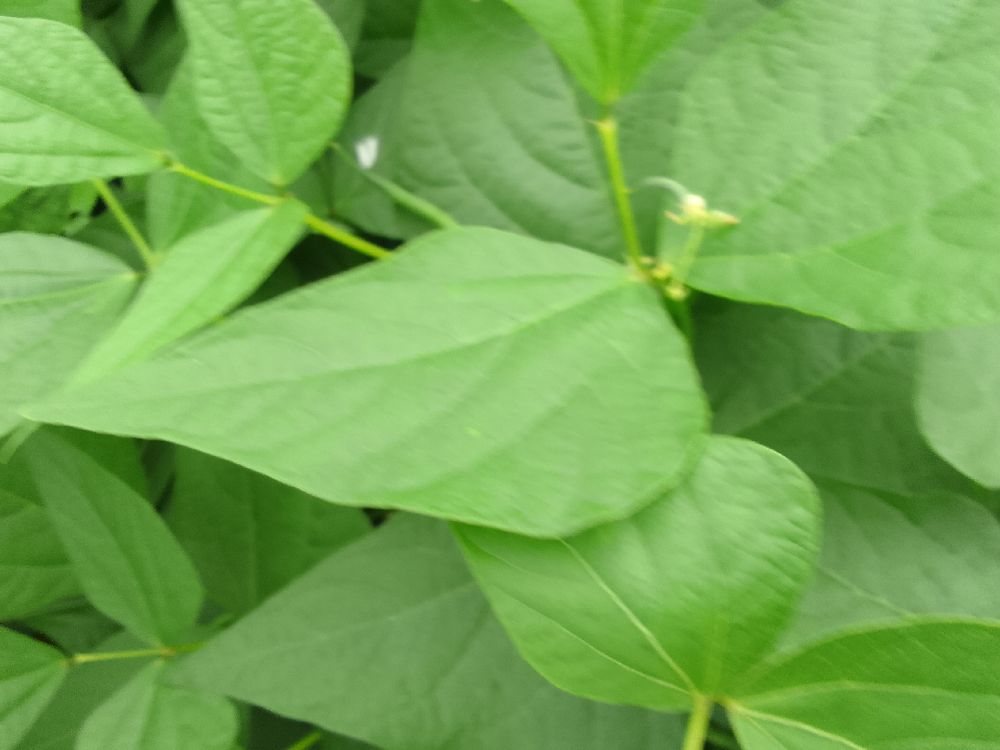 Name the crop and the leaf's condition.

common bean, healthy
